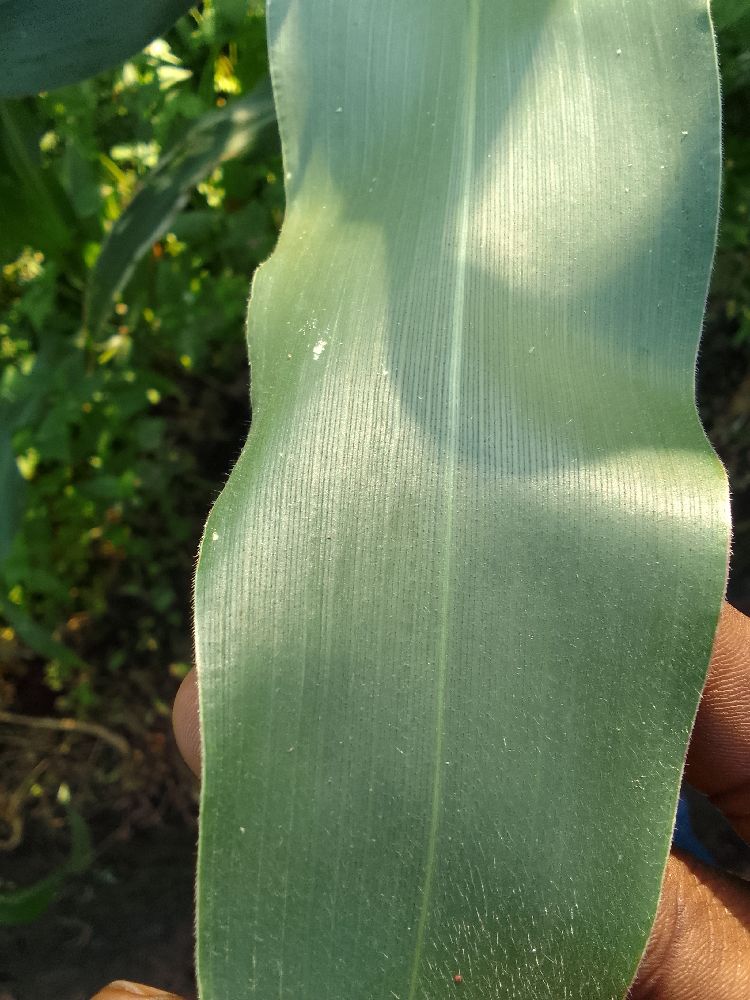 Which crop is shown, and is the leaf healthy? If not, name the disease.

maize, healthy
